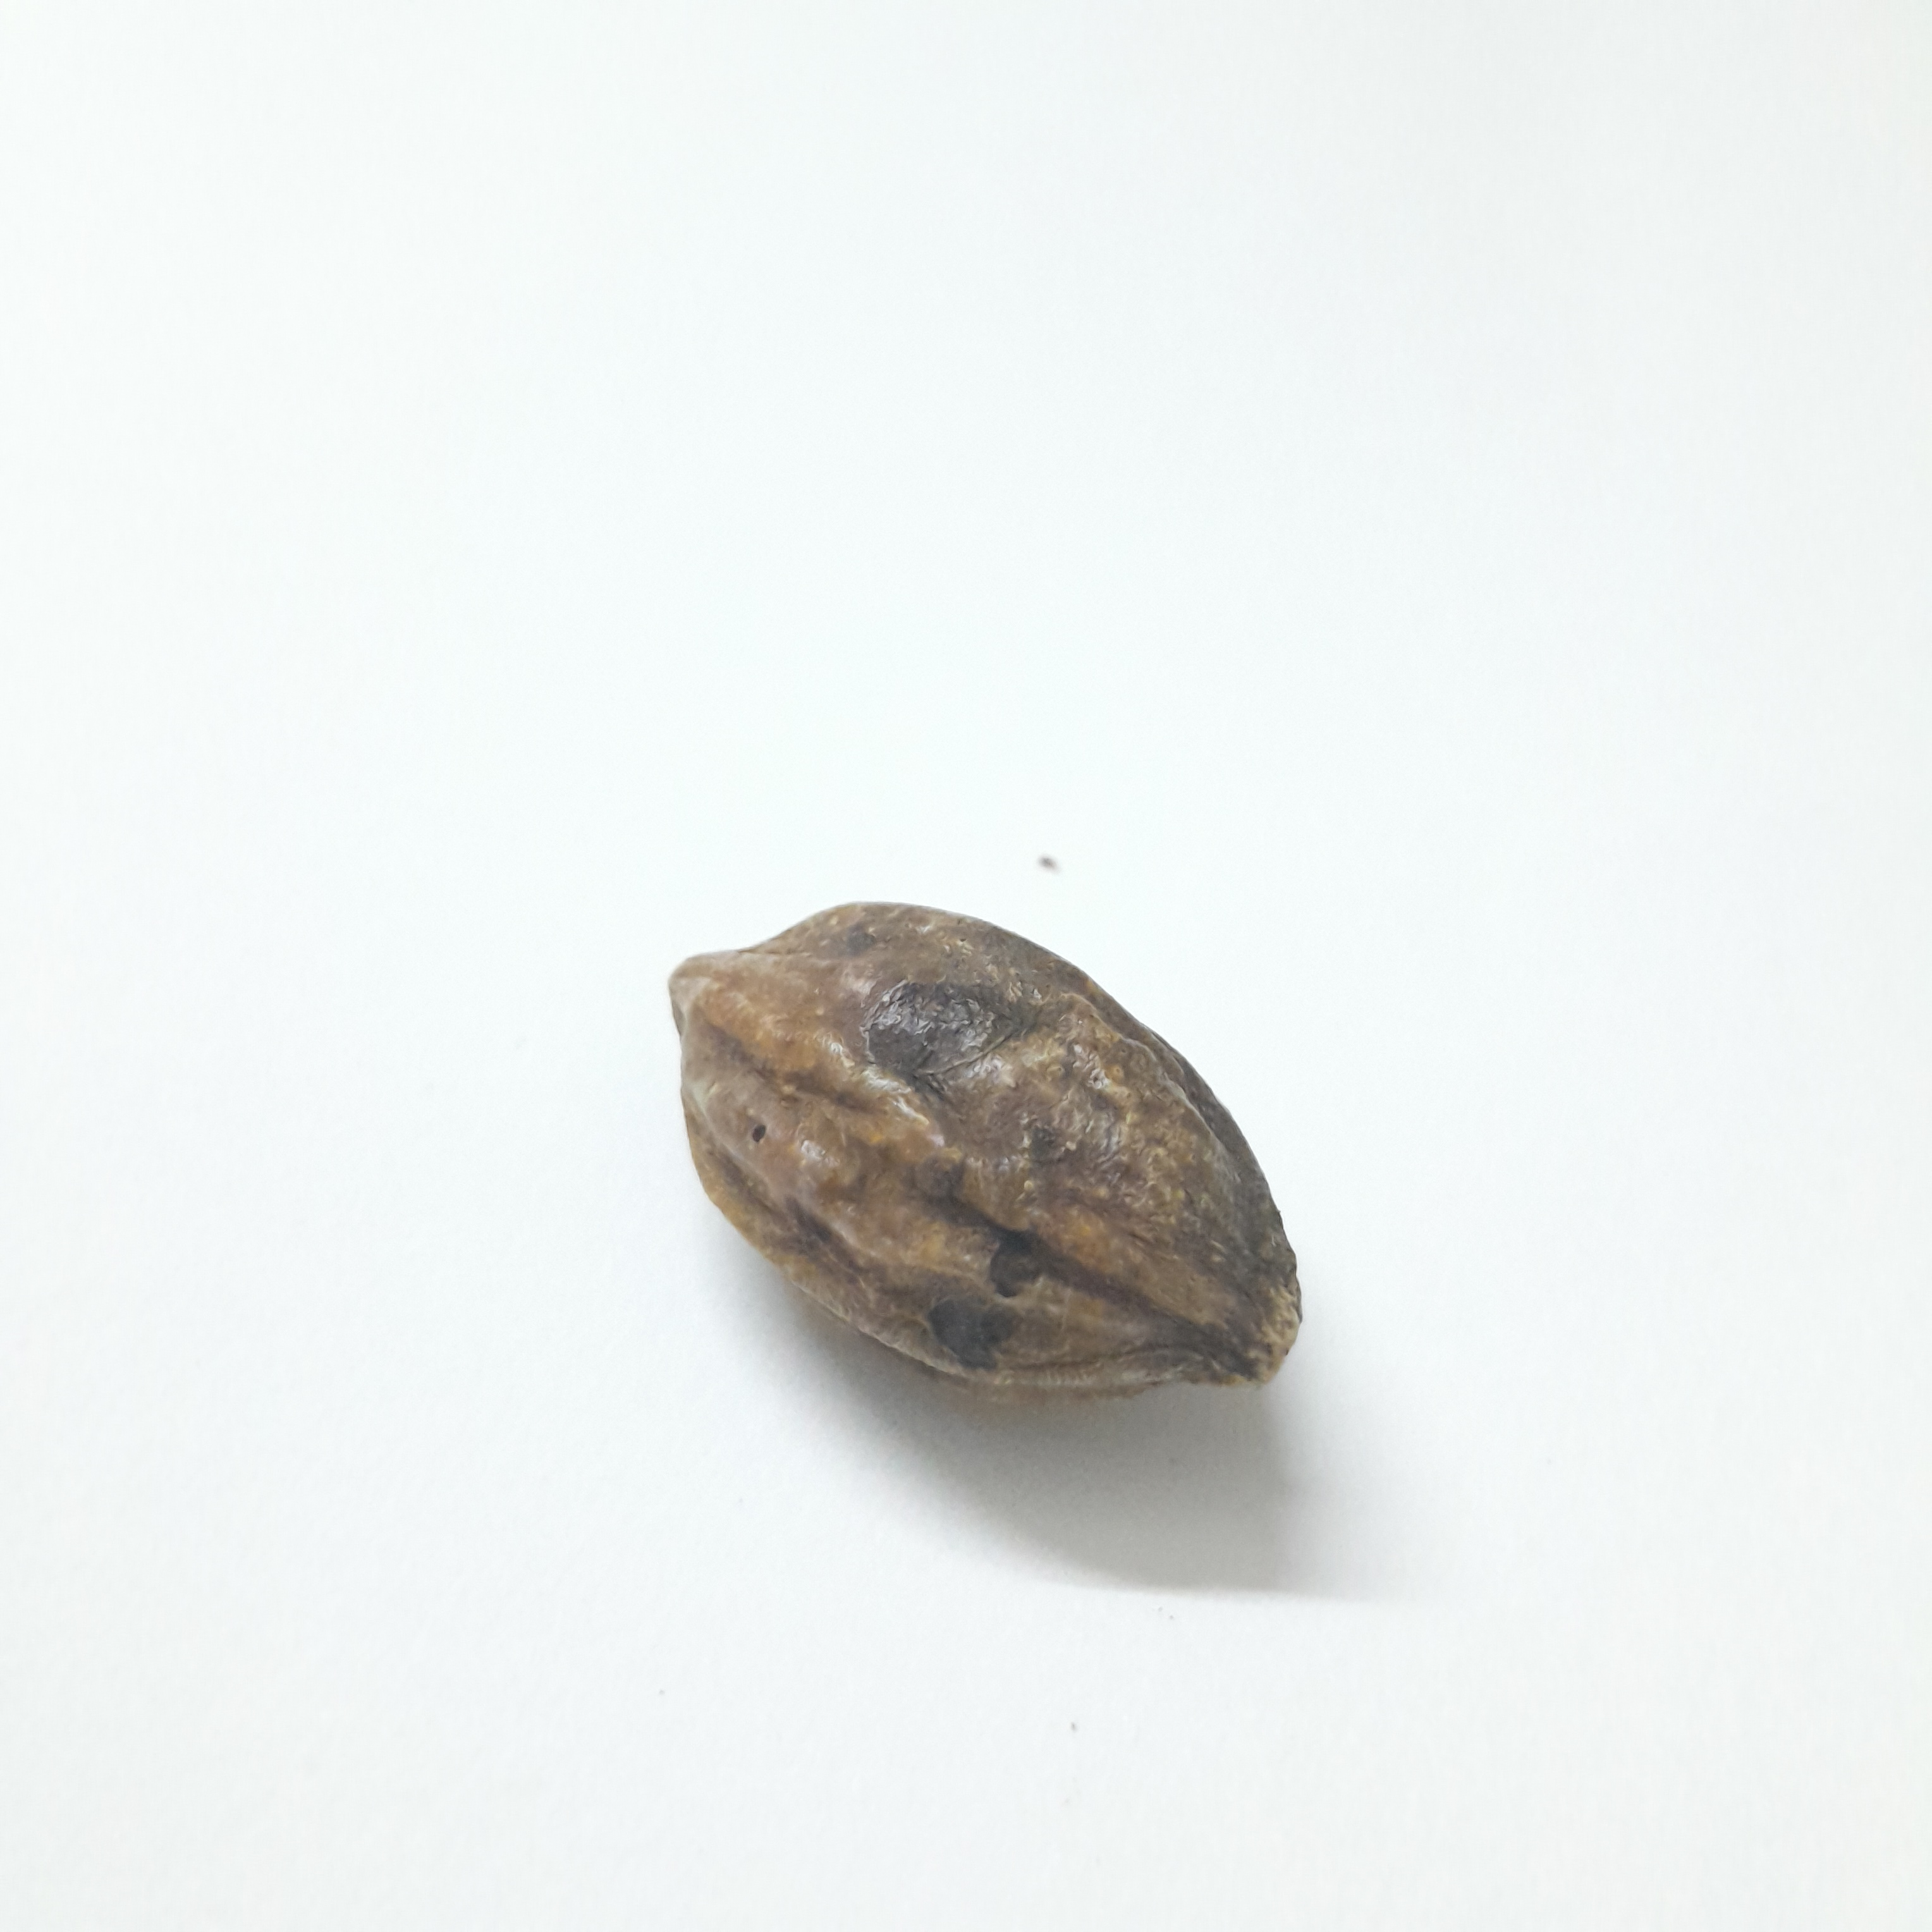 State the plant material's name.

hirdaa
